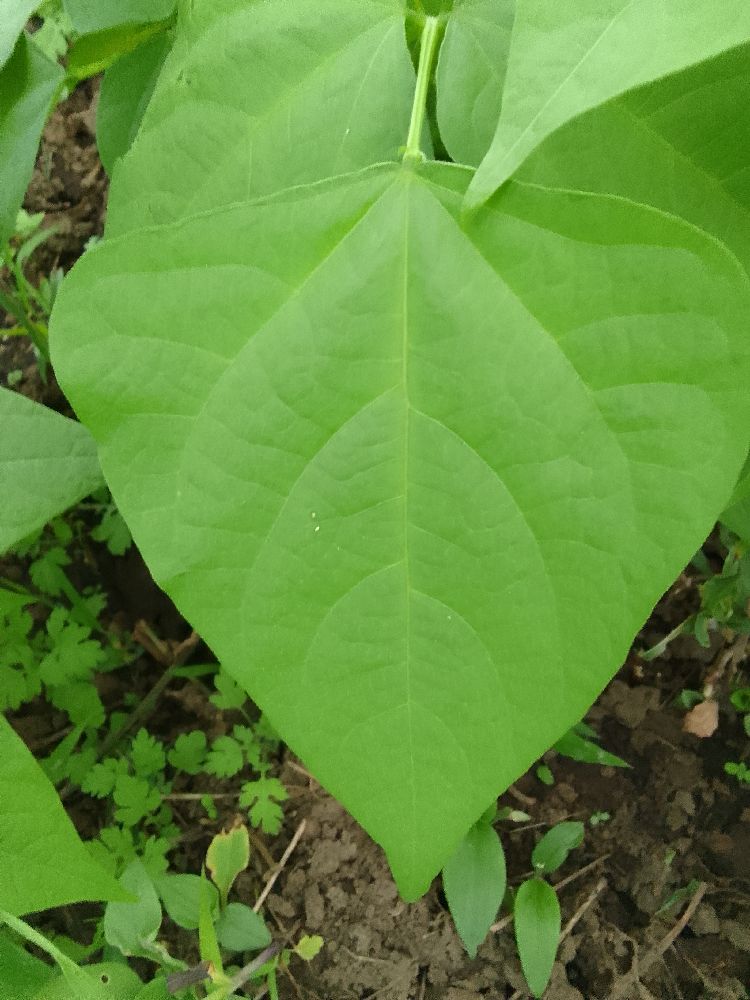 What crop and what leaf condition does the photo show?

common bean, healthy
